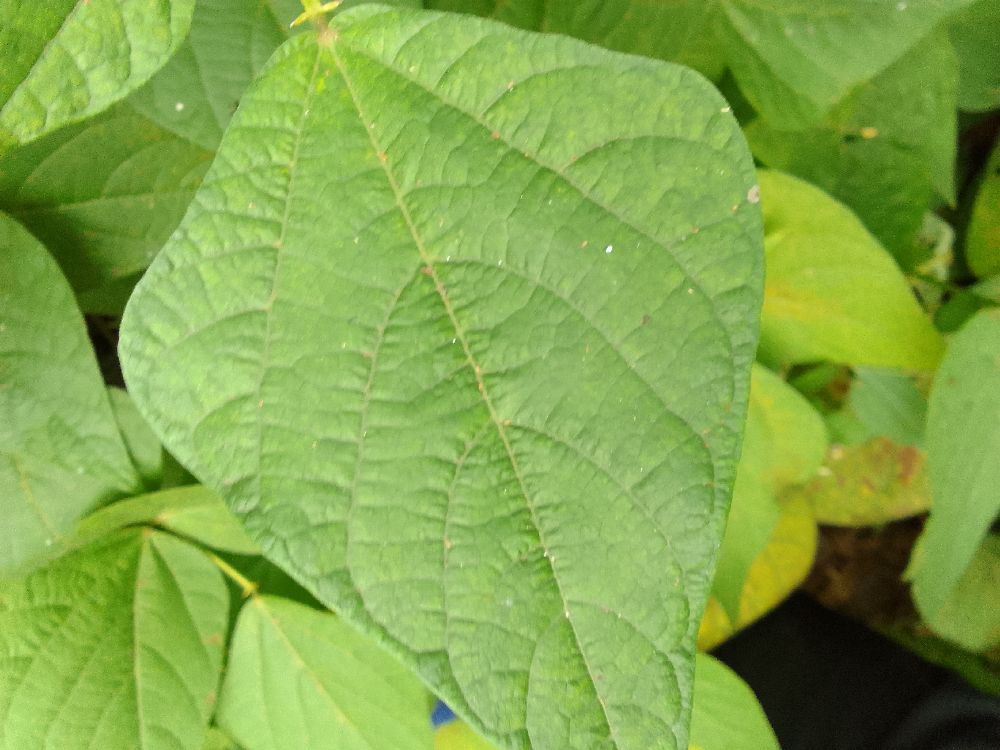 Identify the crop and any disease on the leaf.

common bean, healthy
